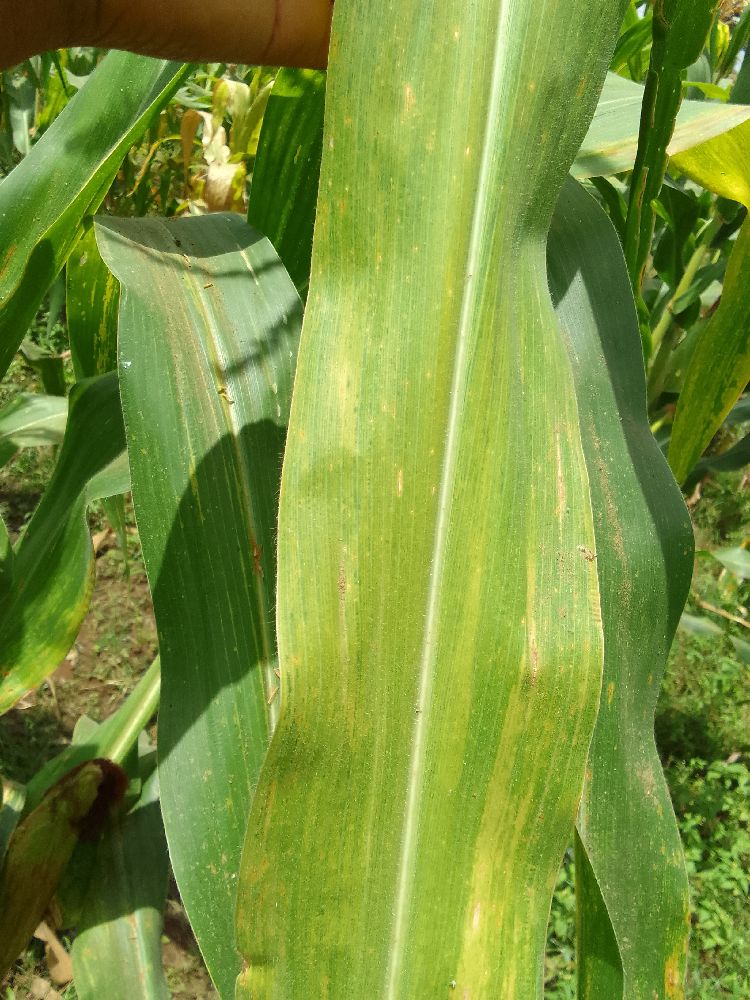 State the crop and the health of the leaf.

maize, maize lethal necrosis
